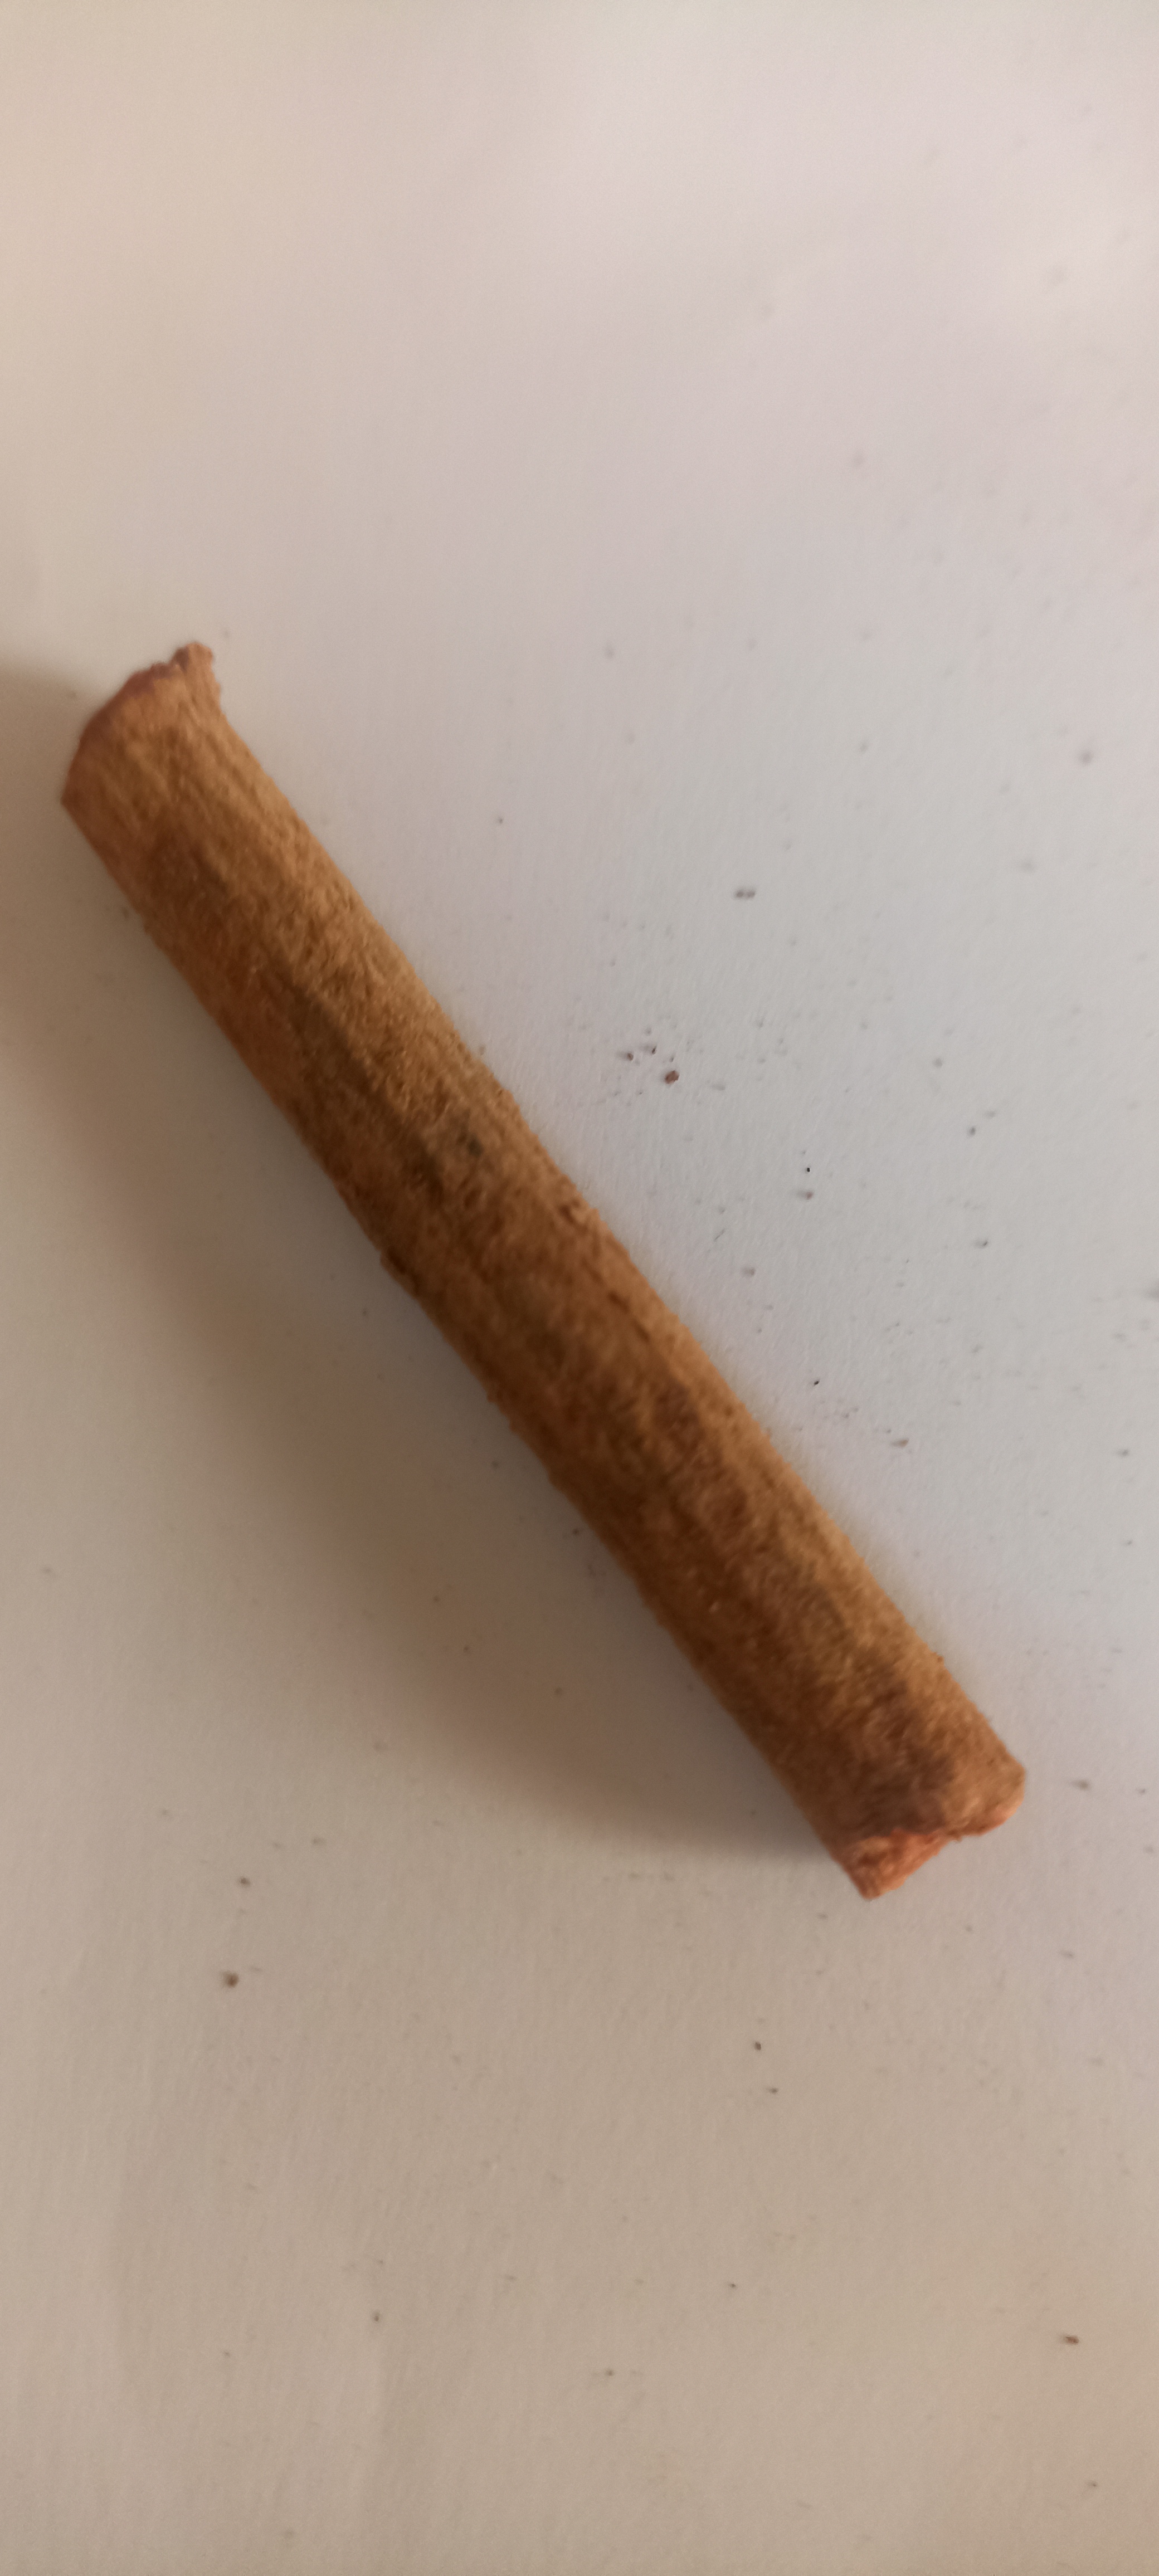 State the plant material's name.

manjistha
